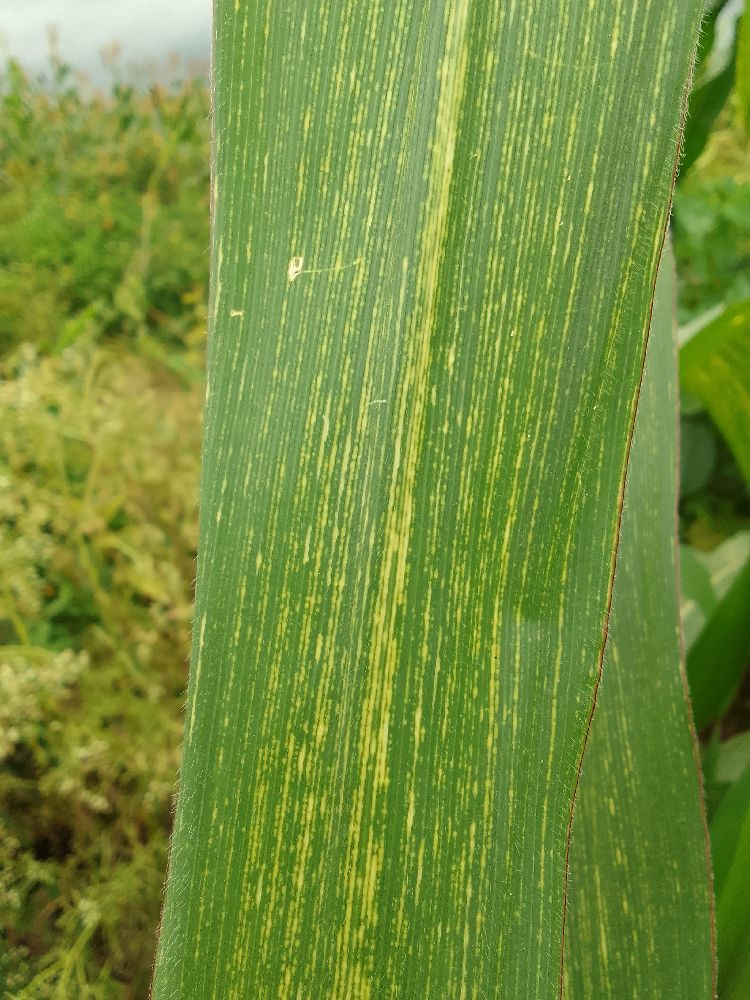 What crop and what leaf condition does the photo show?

maize, maize streak virus
